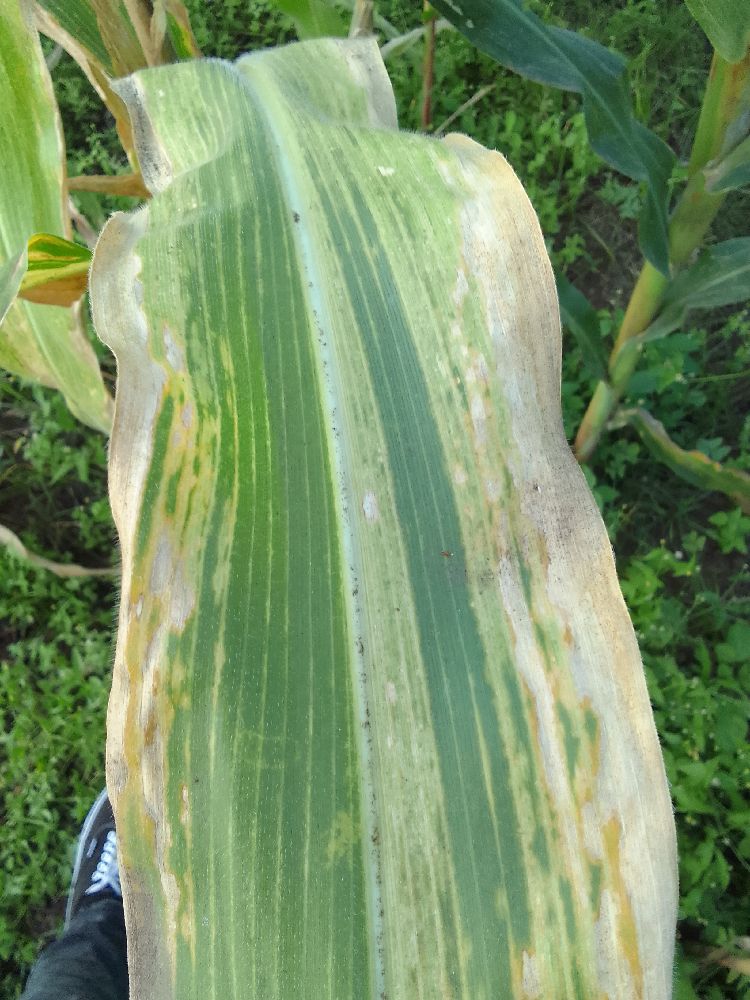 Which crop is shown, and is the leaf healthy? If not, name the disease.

maize, maize lethal necrosis
